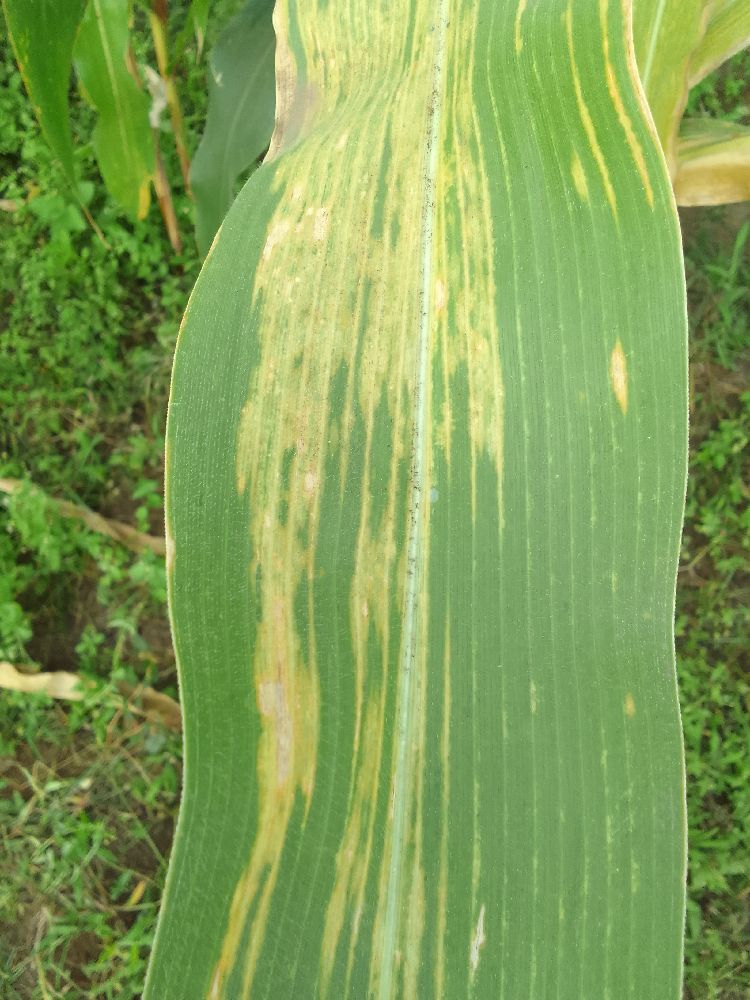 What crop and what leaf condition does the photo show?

maize, maize lethal necrosis
